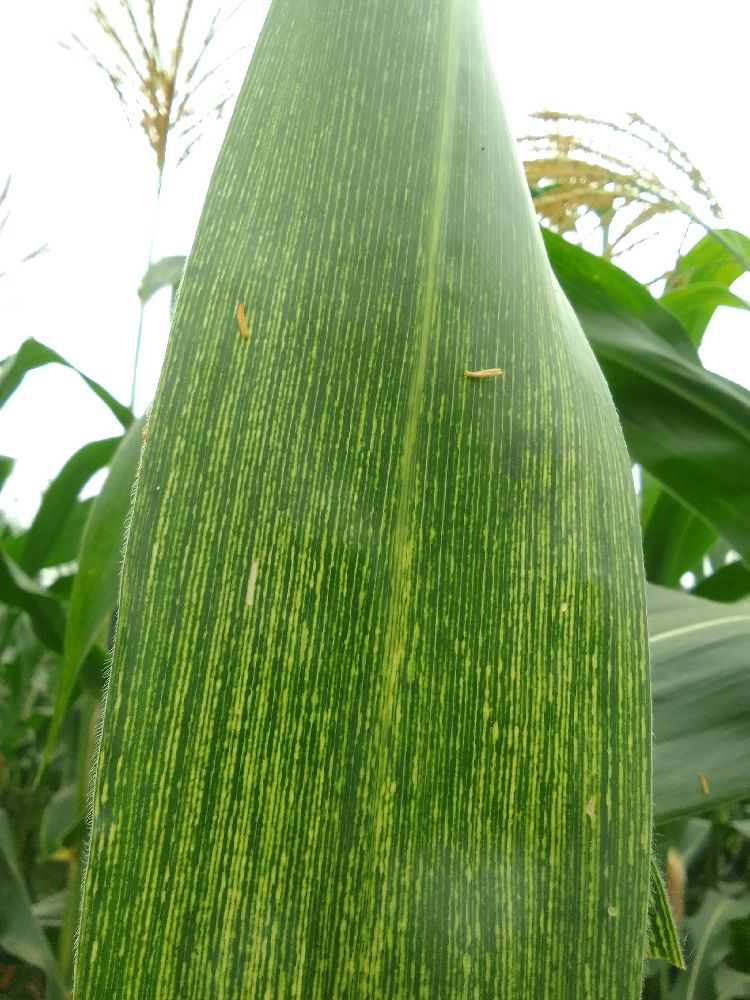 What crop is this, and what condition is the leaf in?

maize, maize streak virus
